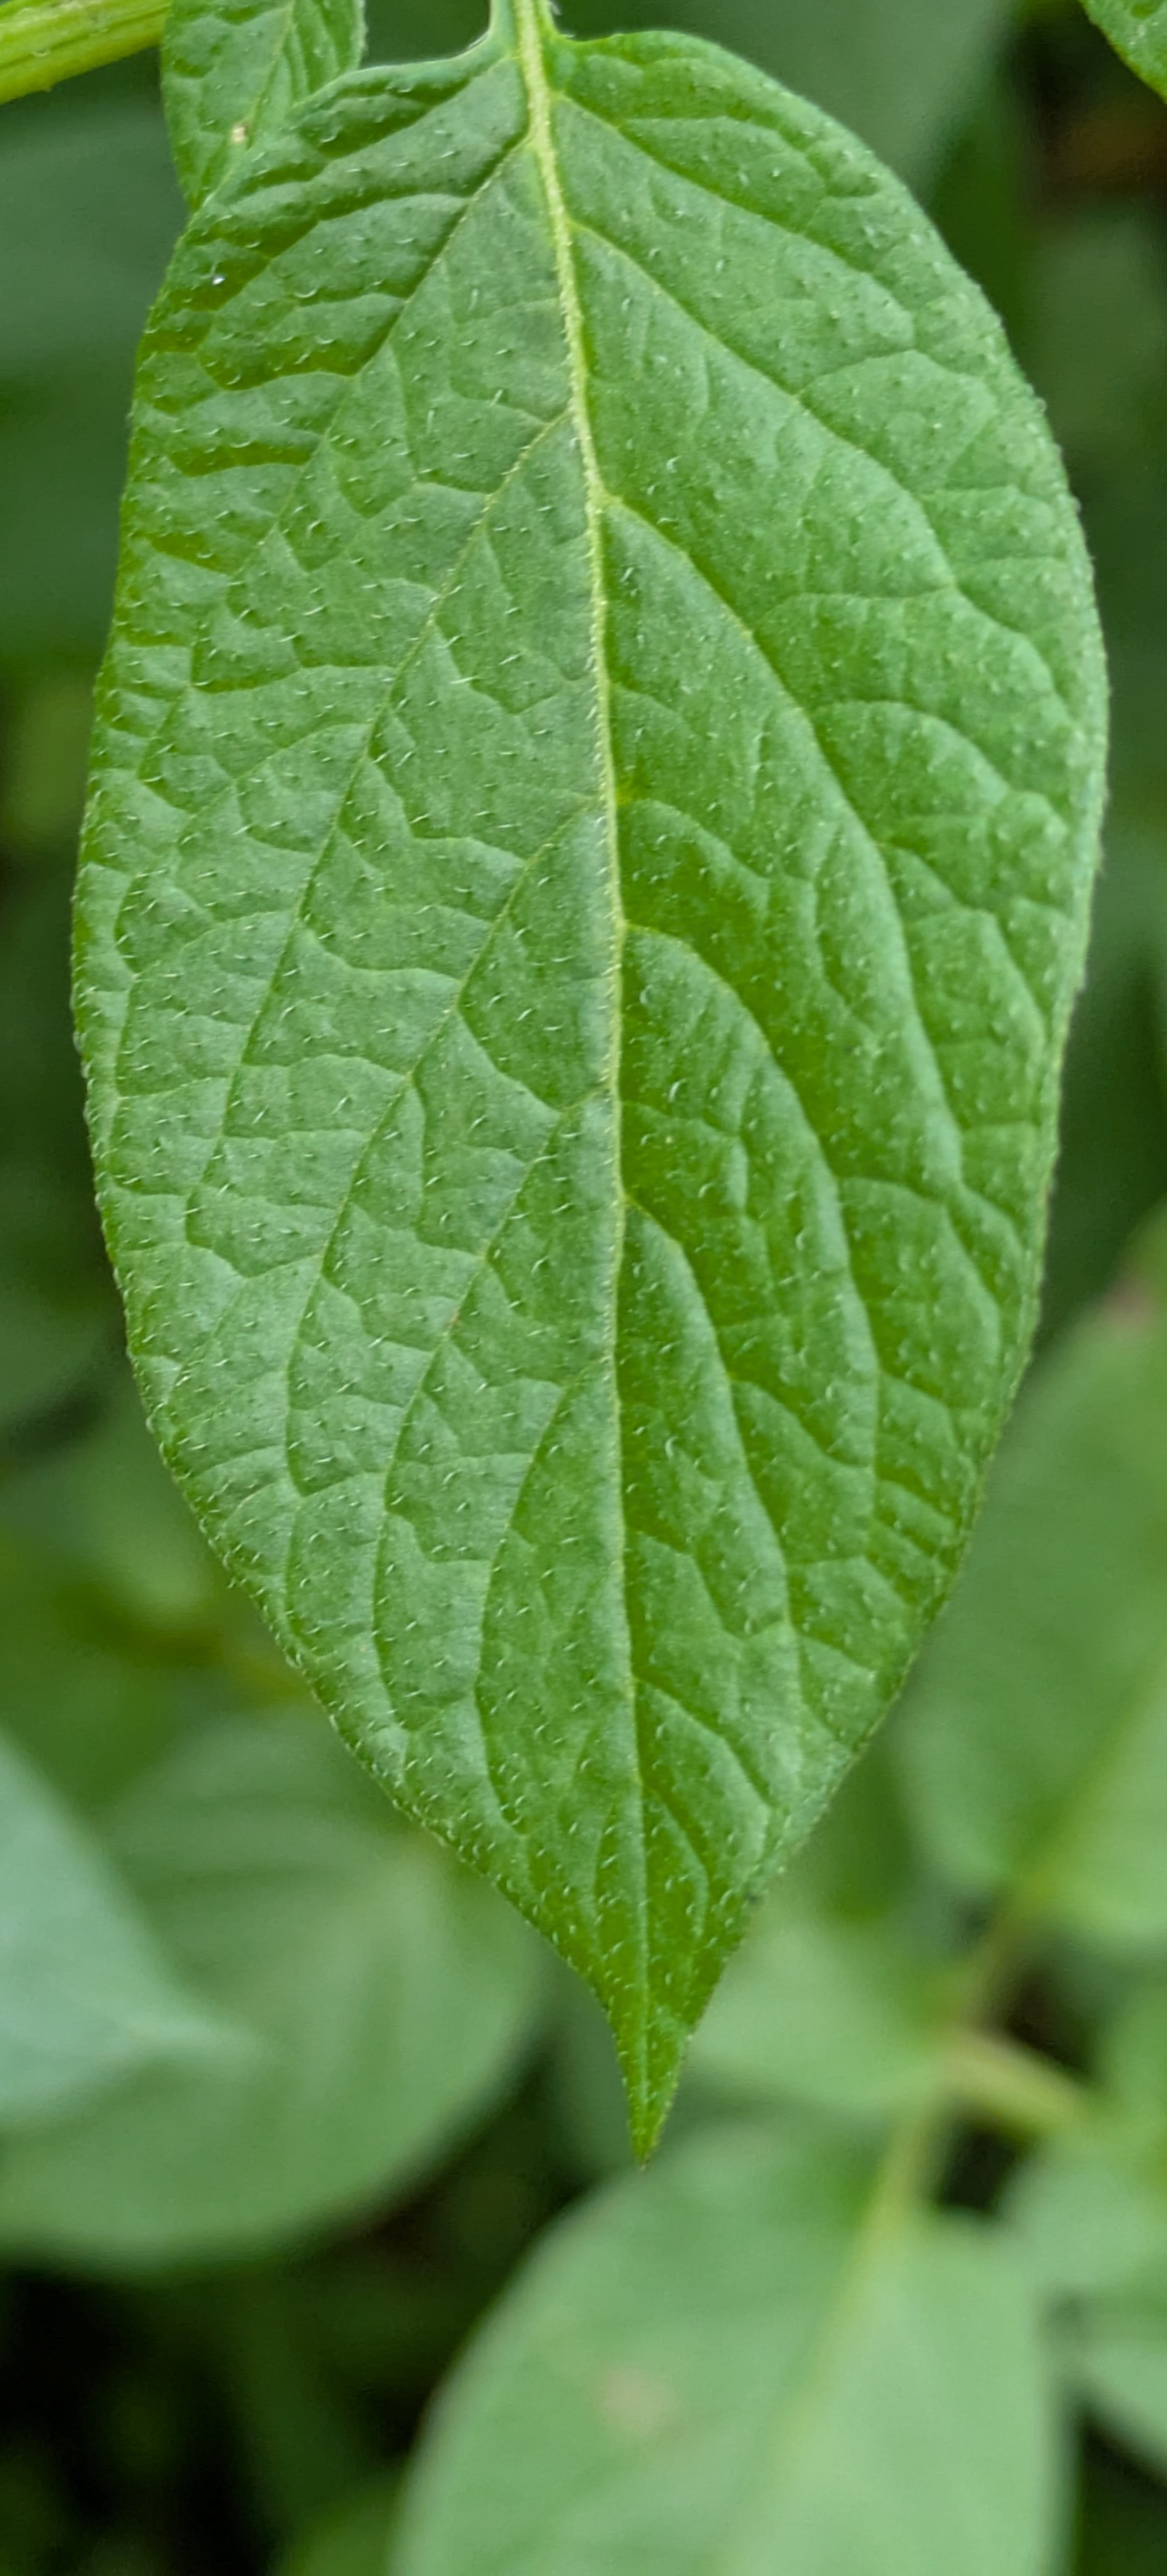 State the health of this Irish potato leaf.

healthy
